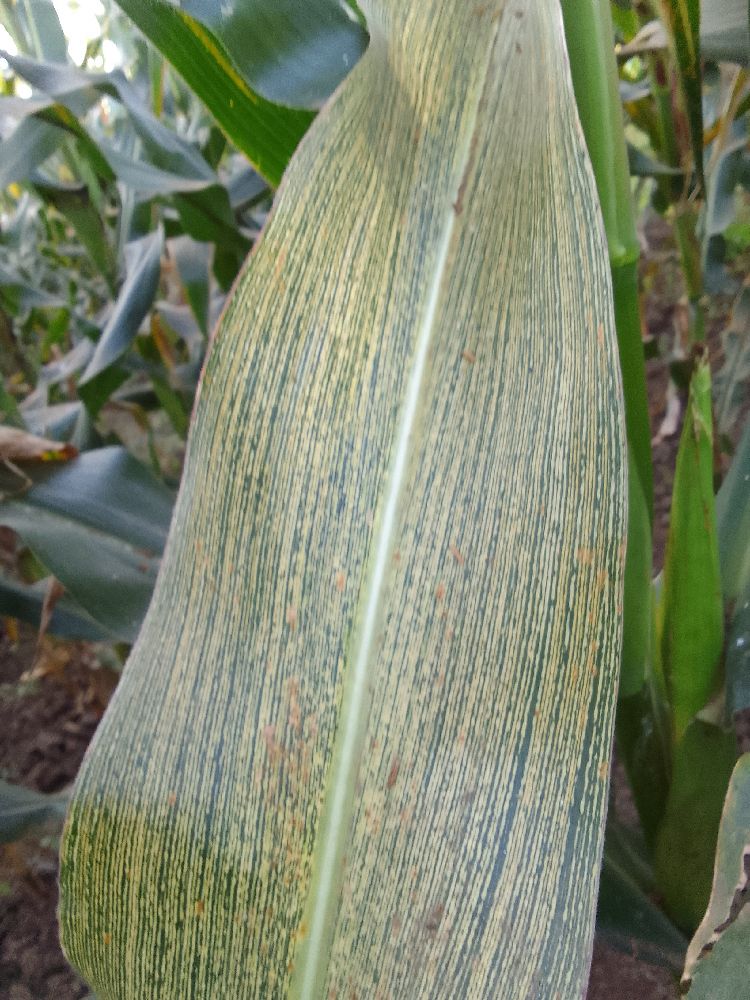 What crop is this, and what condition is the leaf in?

maize, maize streak virus
